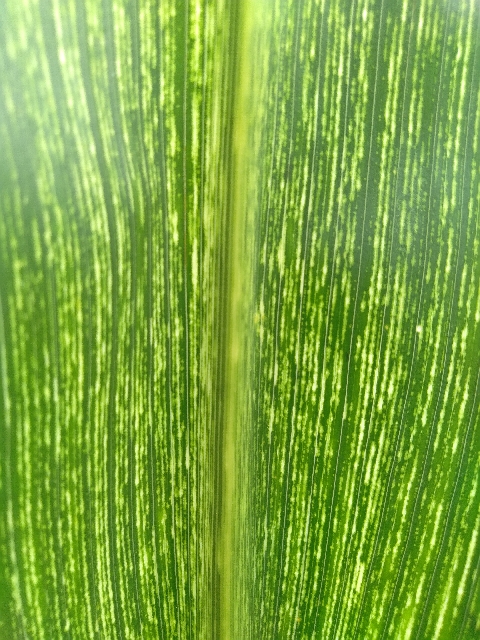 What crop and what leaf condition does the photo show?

maize, maize streak virus
